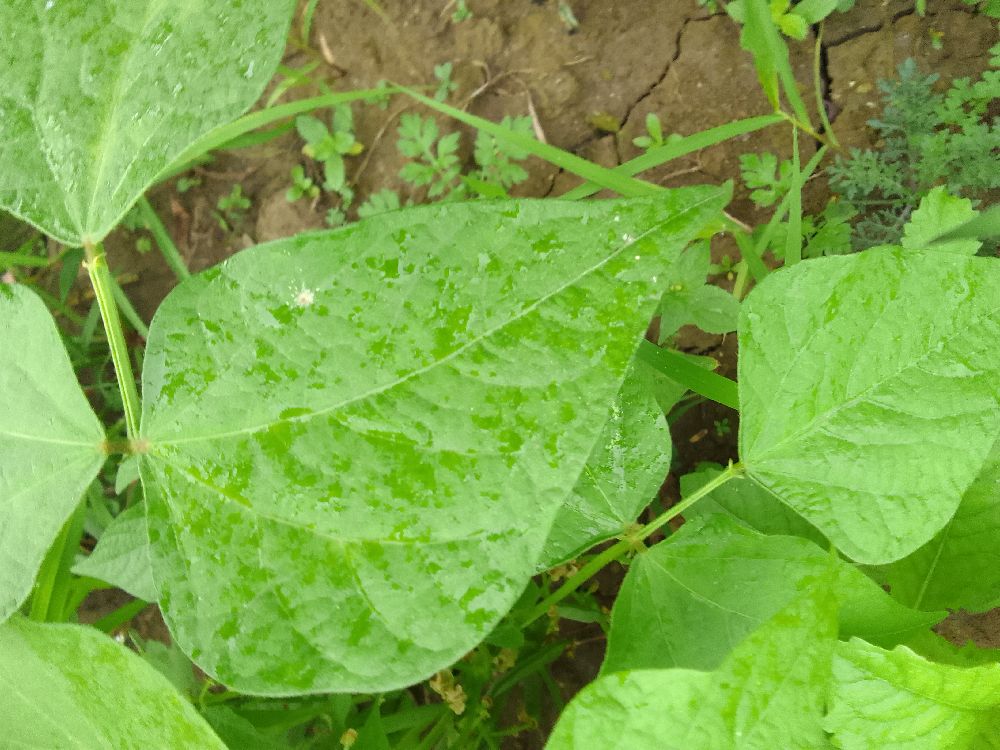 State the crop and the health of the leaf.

common bean, healthy
